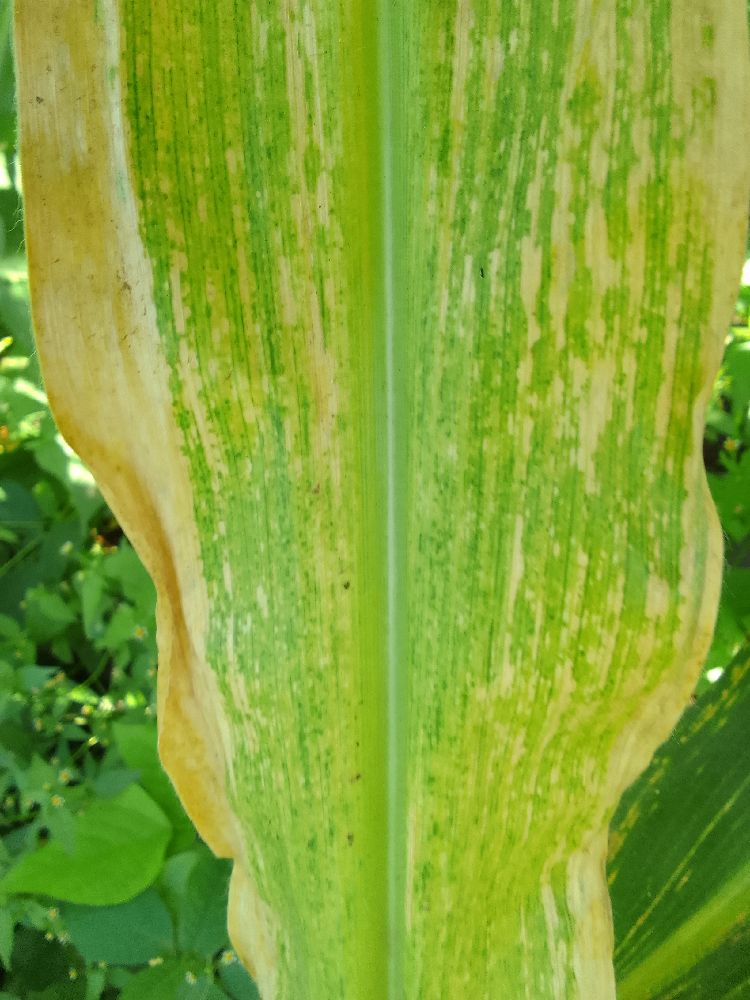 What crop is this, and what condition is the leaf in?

maize, maize lethal necrosis
